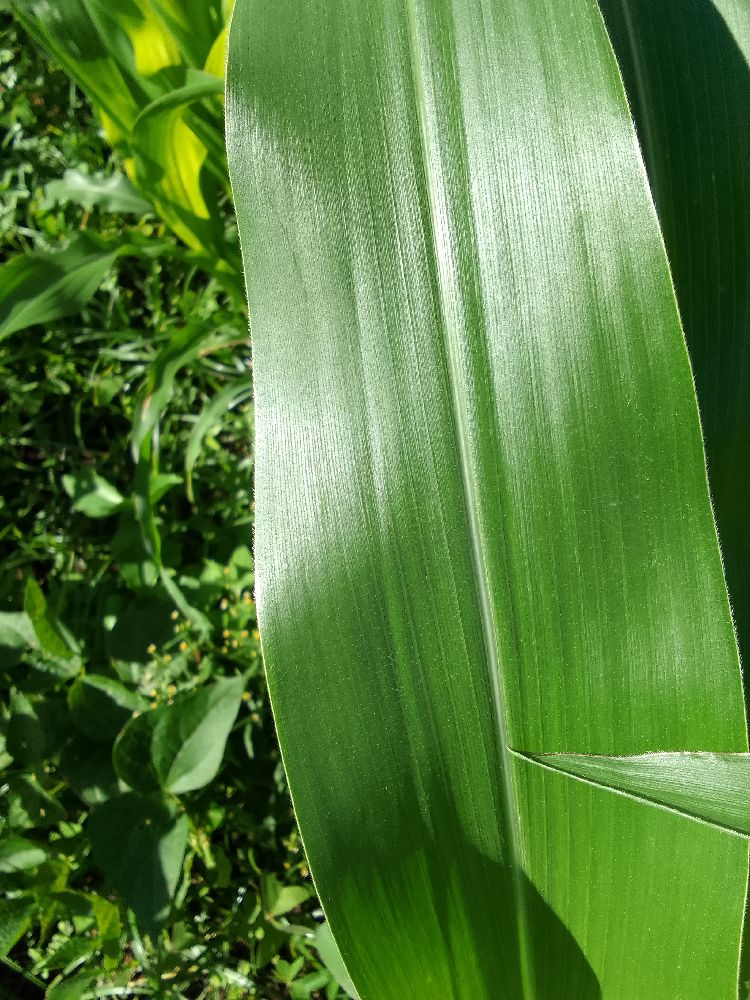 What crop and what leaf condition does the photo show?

maize, healthy
